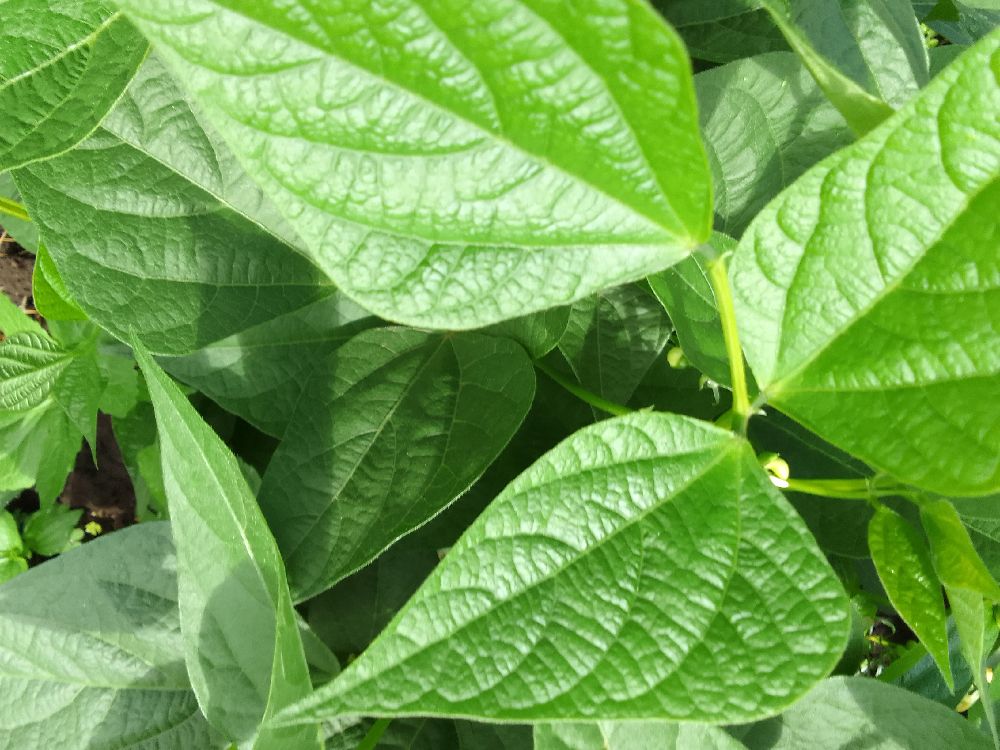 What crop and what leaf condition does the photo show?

common bean, healthy
